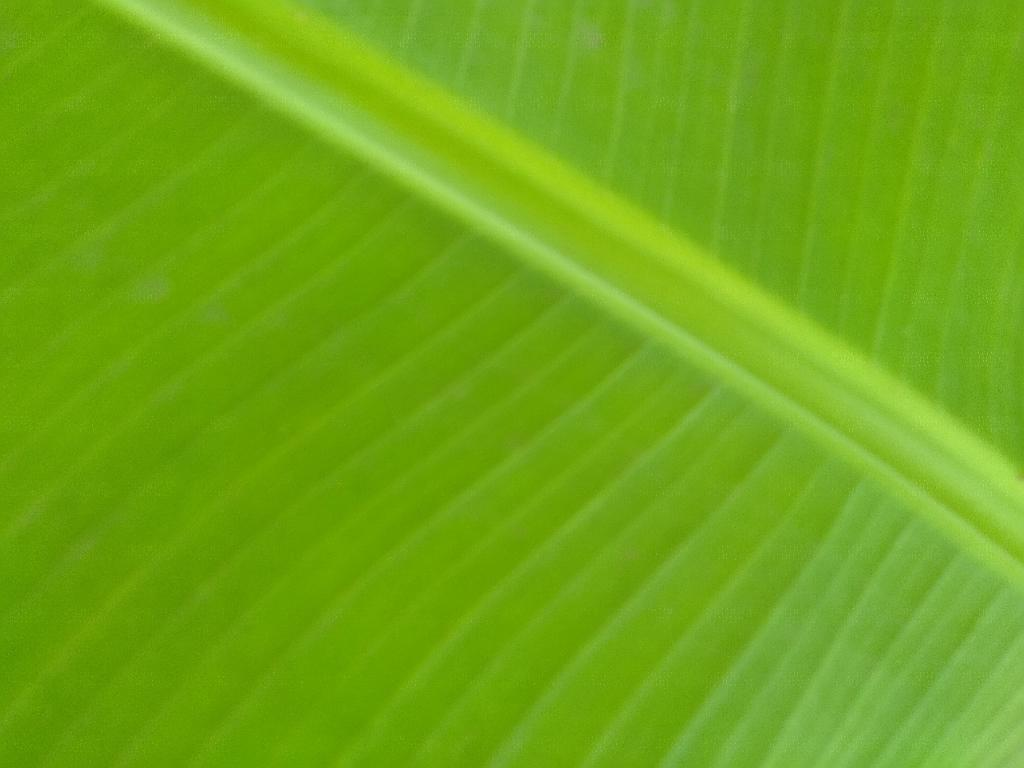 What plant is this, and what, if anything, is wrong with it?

banana, healthy
